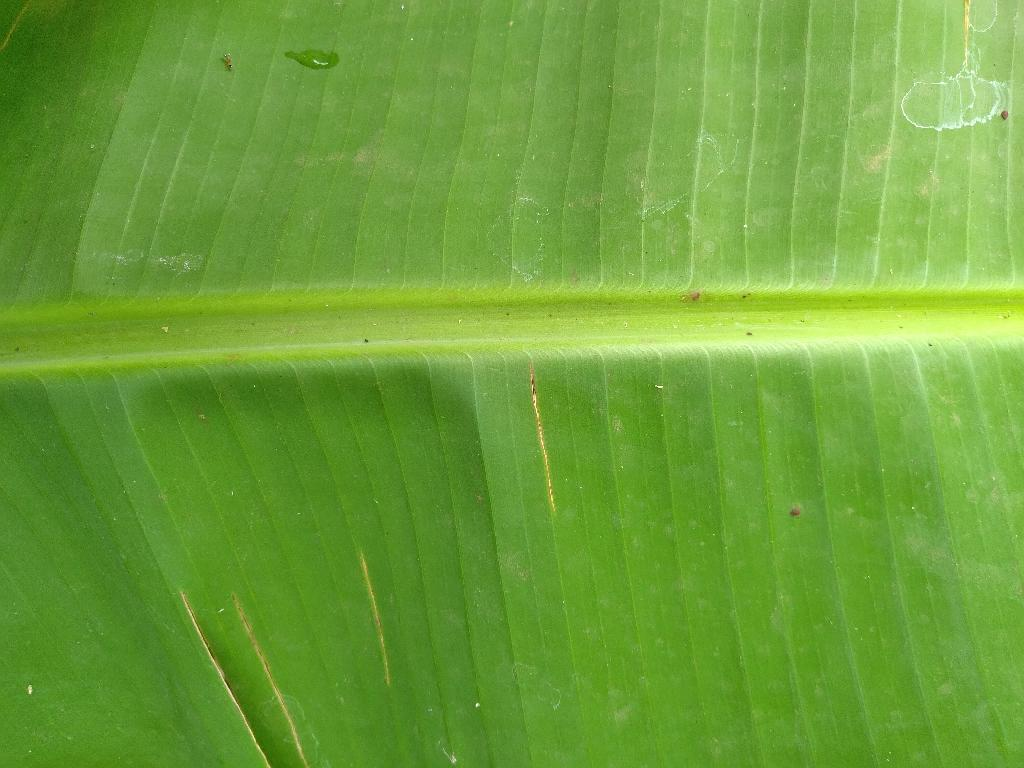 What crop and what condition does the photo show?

banana, healthy
